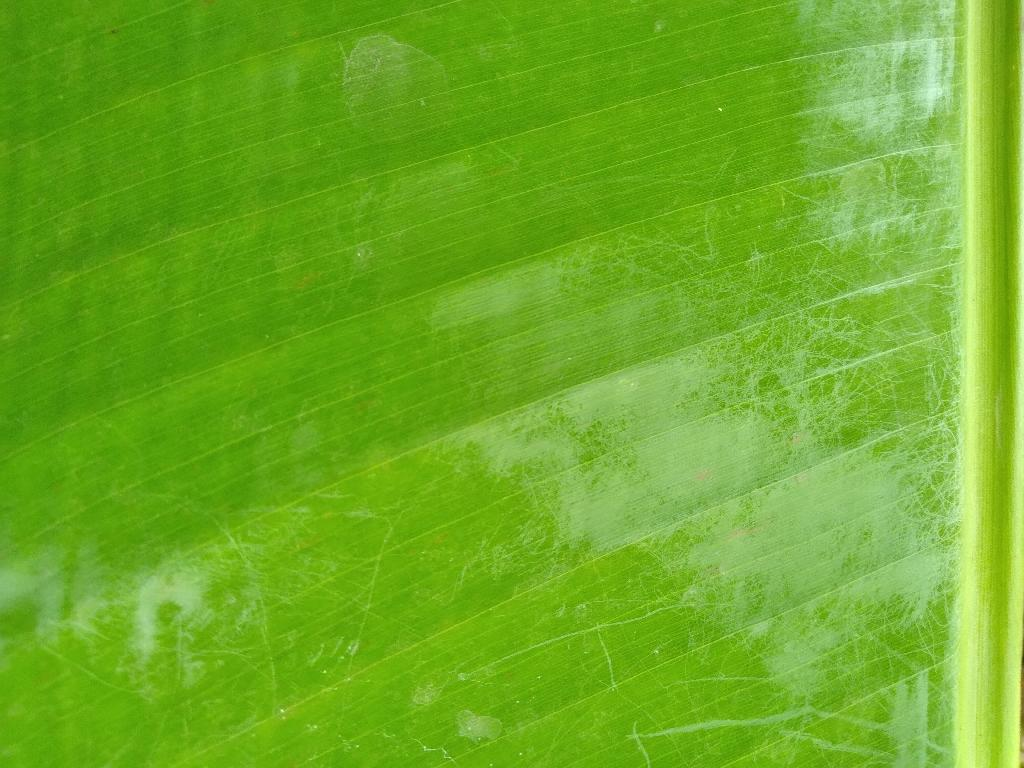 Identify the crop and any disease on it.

banana, healthy
